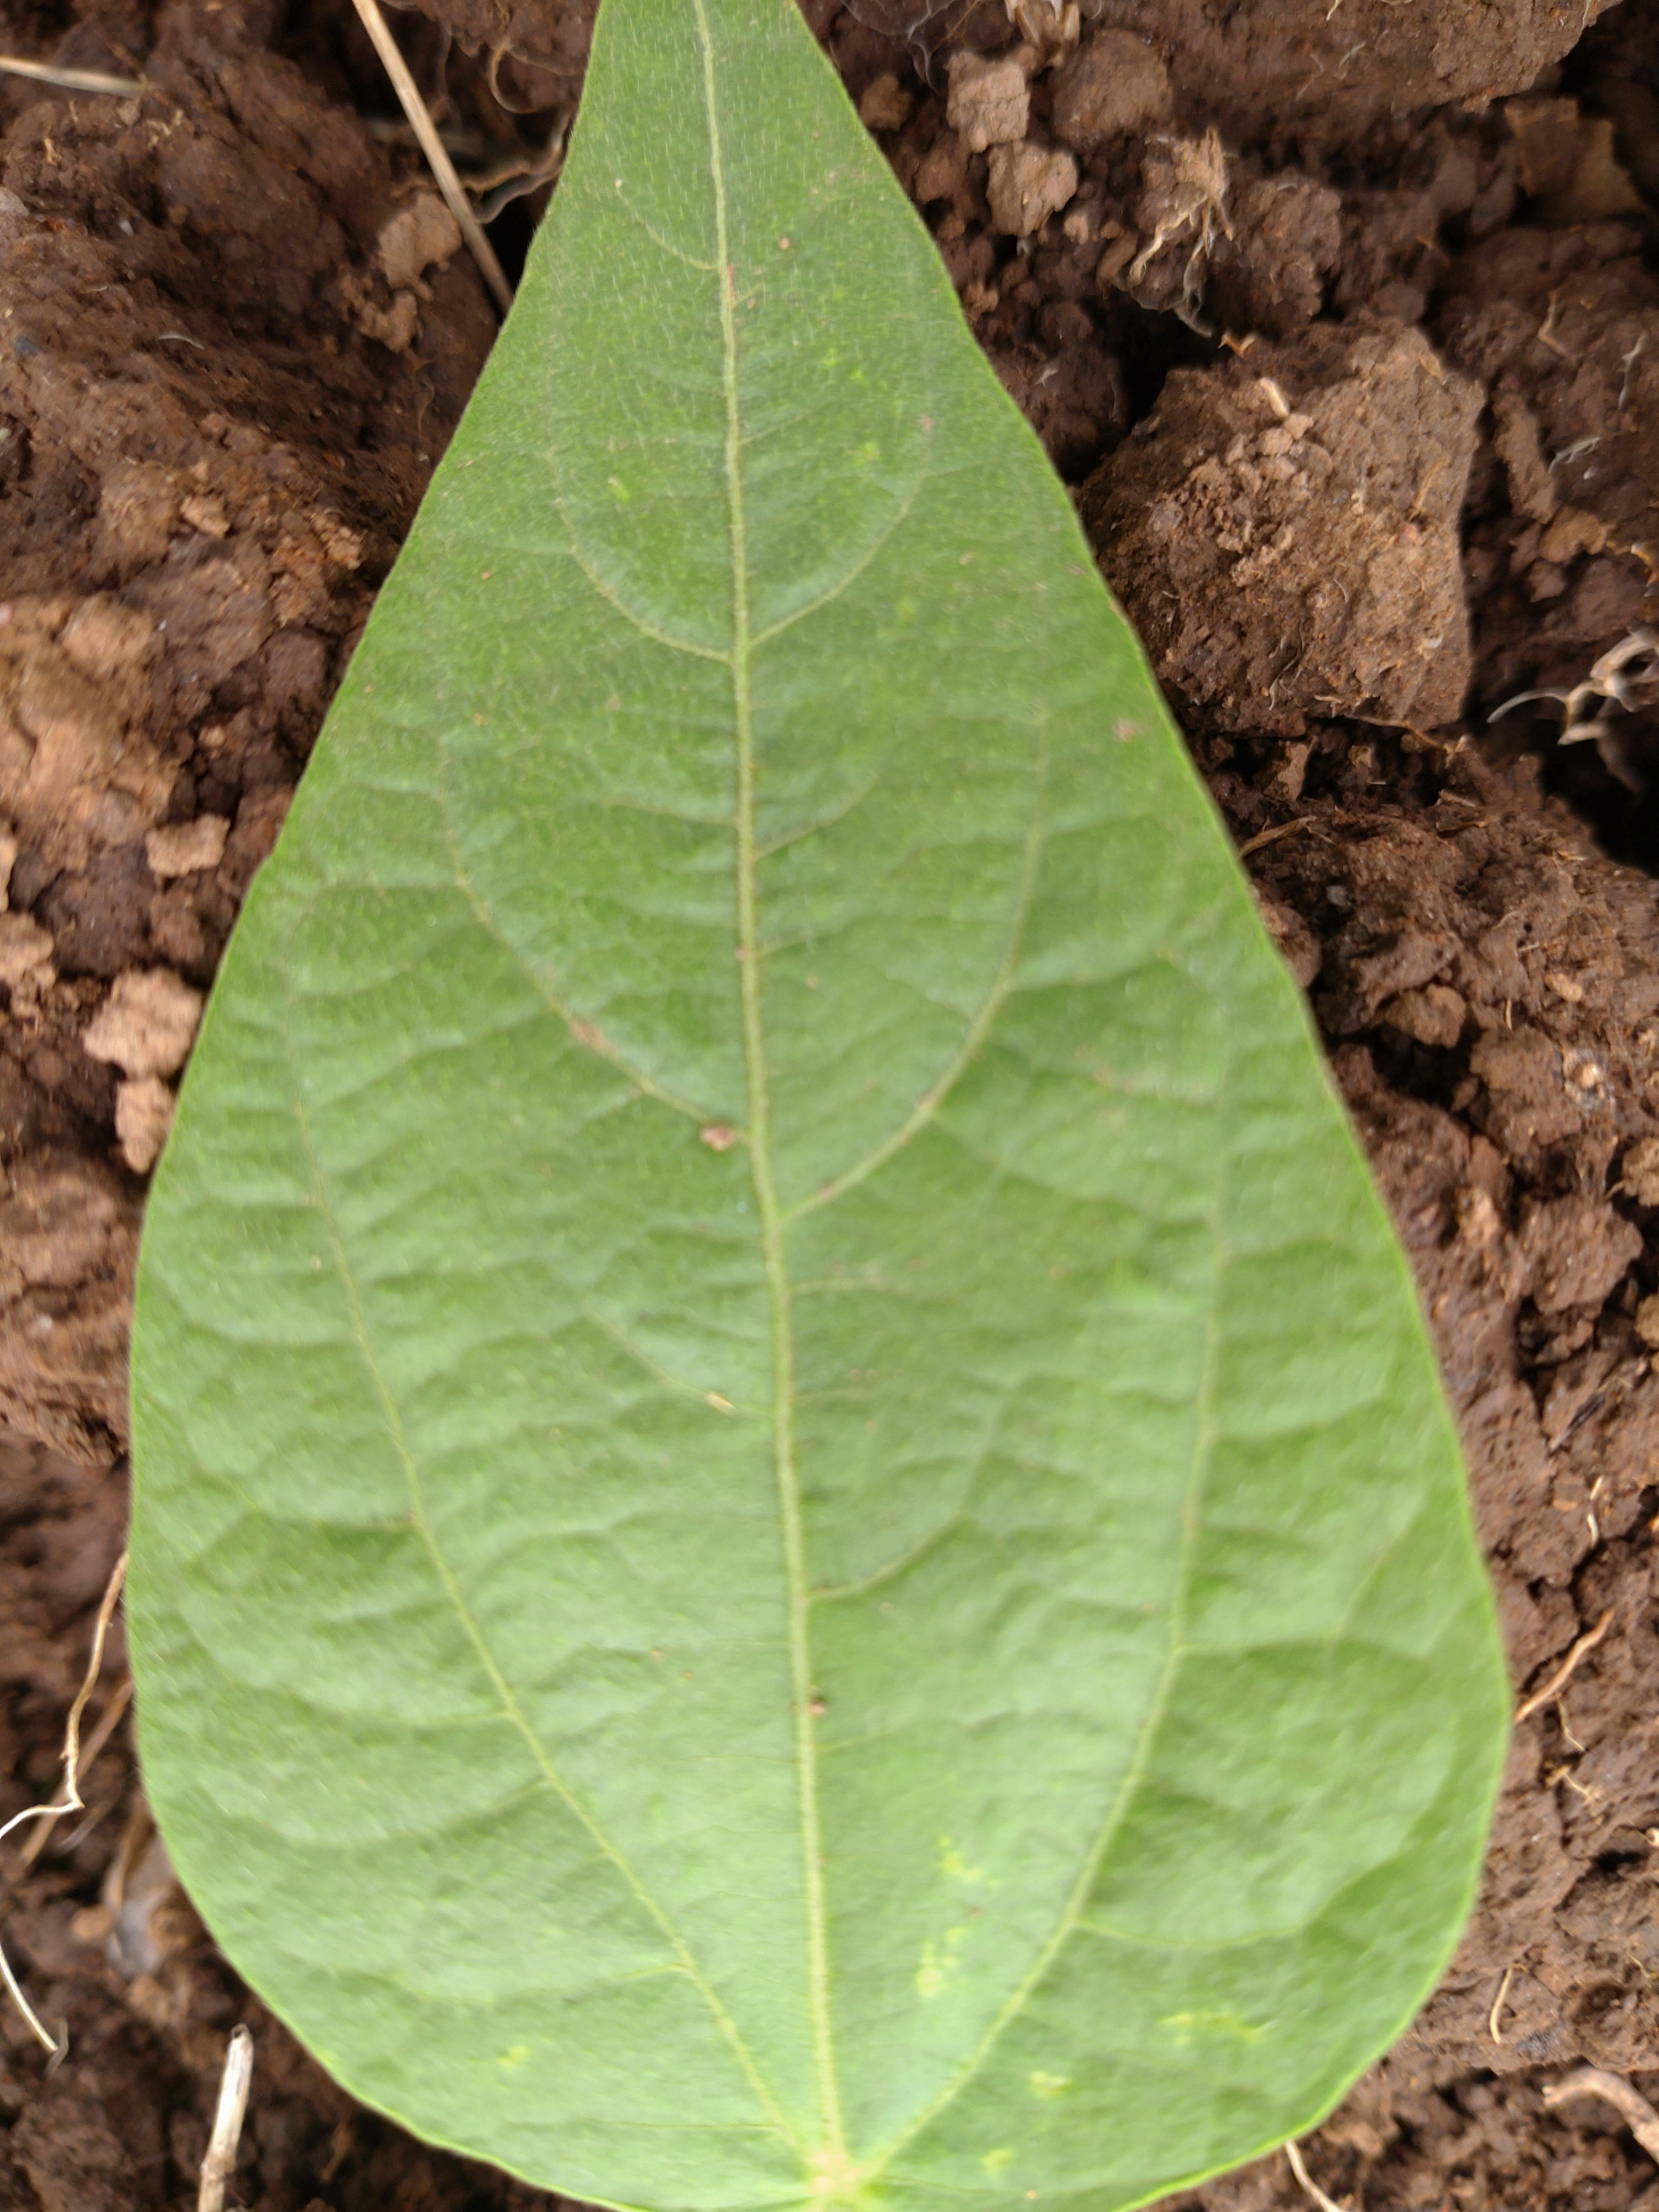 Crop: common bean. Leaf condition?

healthy
